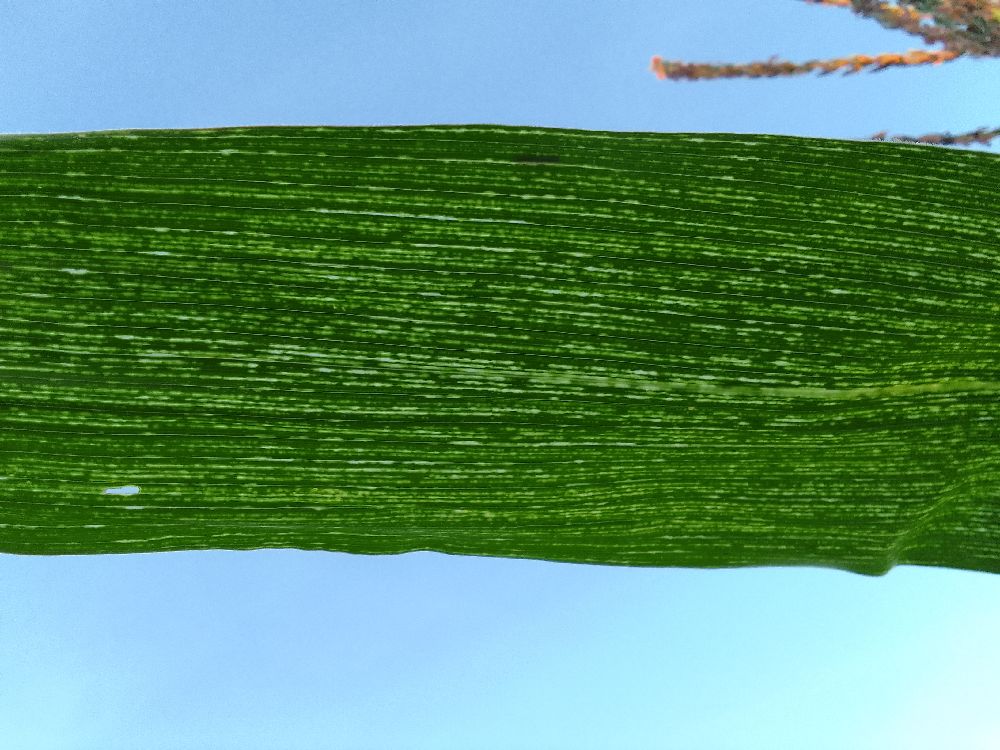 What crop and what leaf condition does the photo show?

maize, maize streak virus
